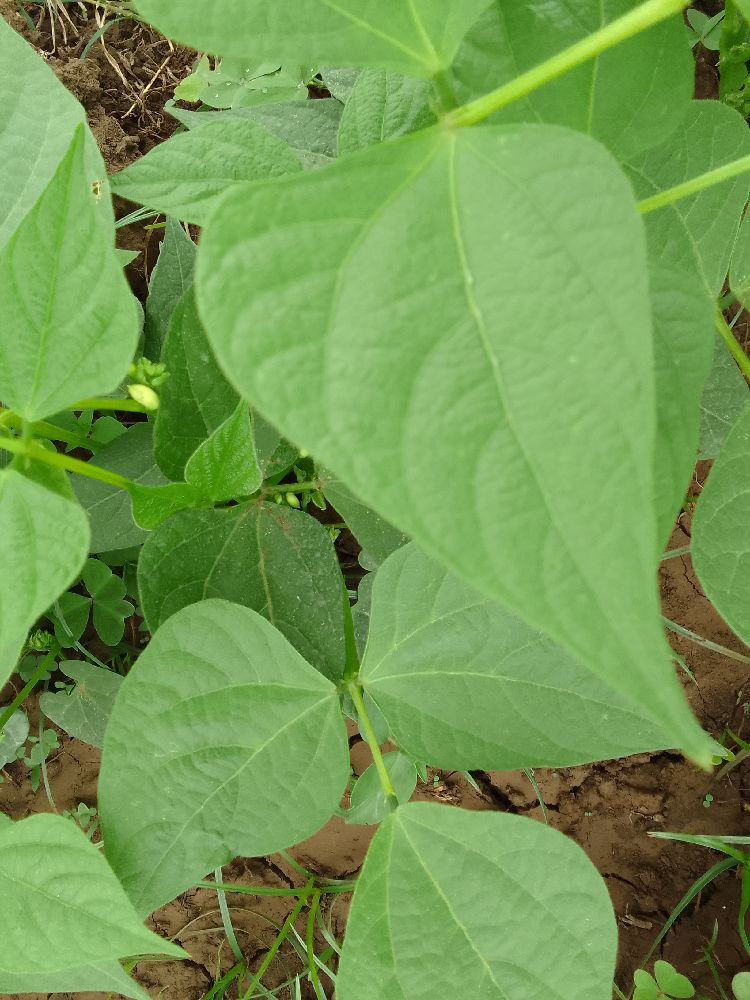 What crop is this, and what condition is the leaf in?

common bean, healthy
